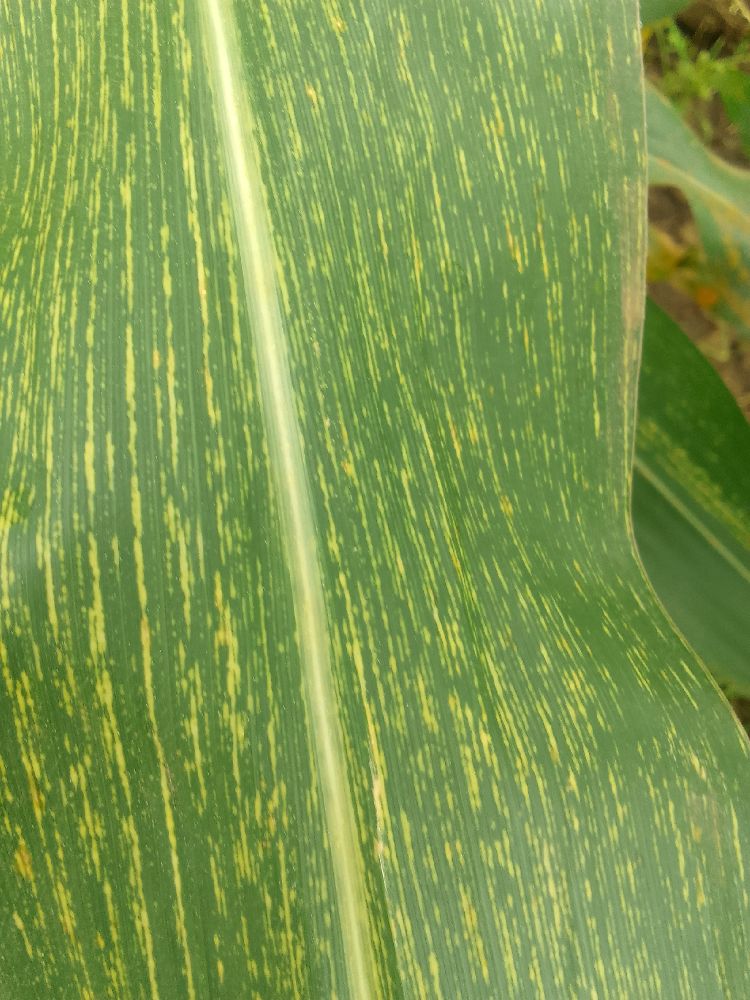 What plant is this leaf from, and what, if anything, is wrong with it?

maize, maize streak virus
